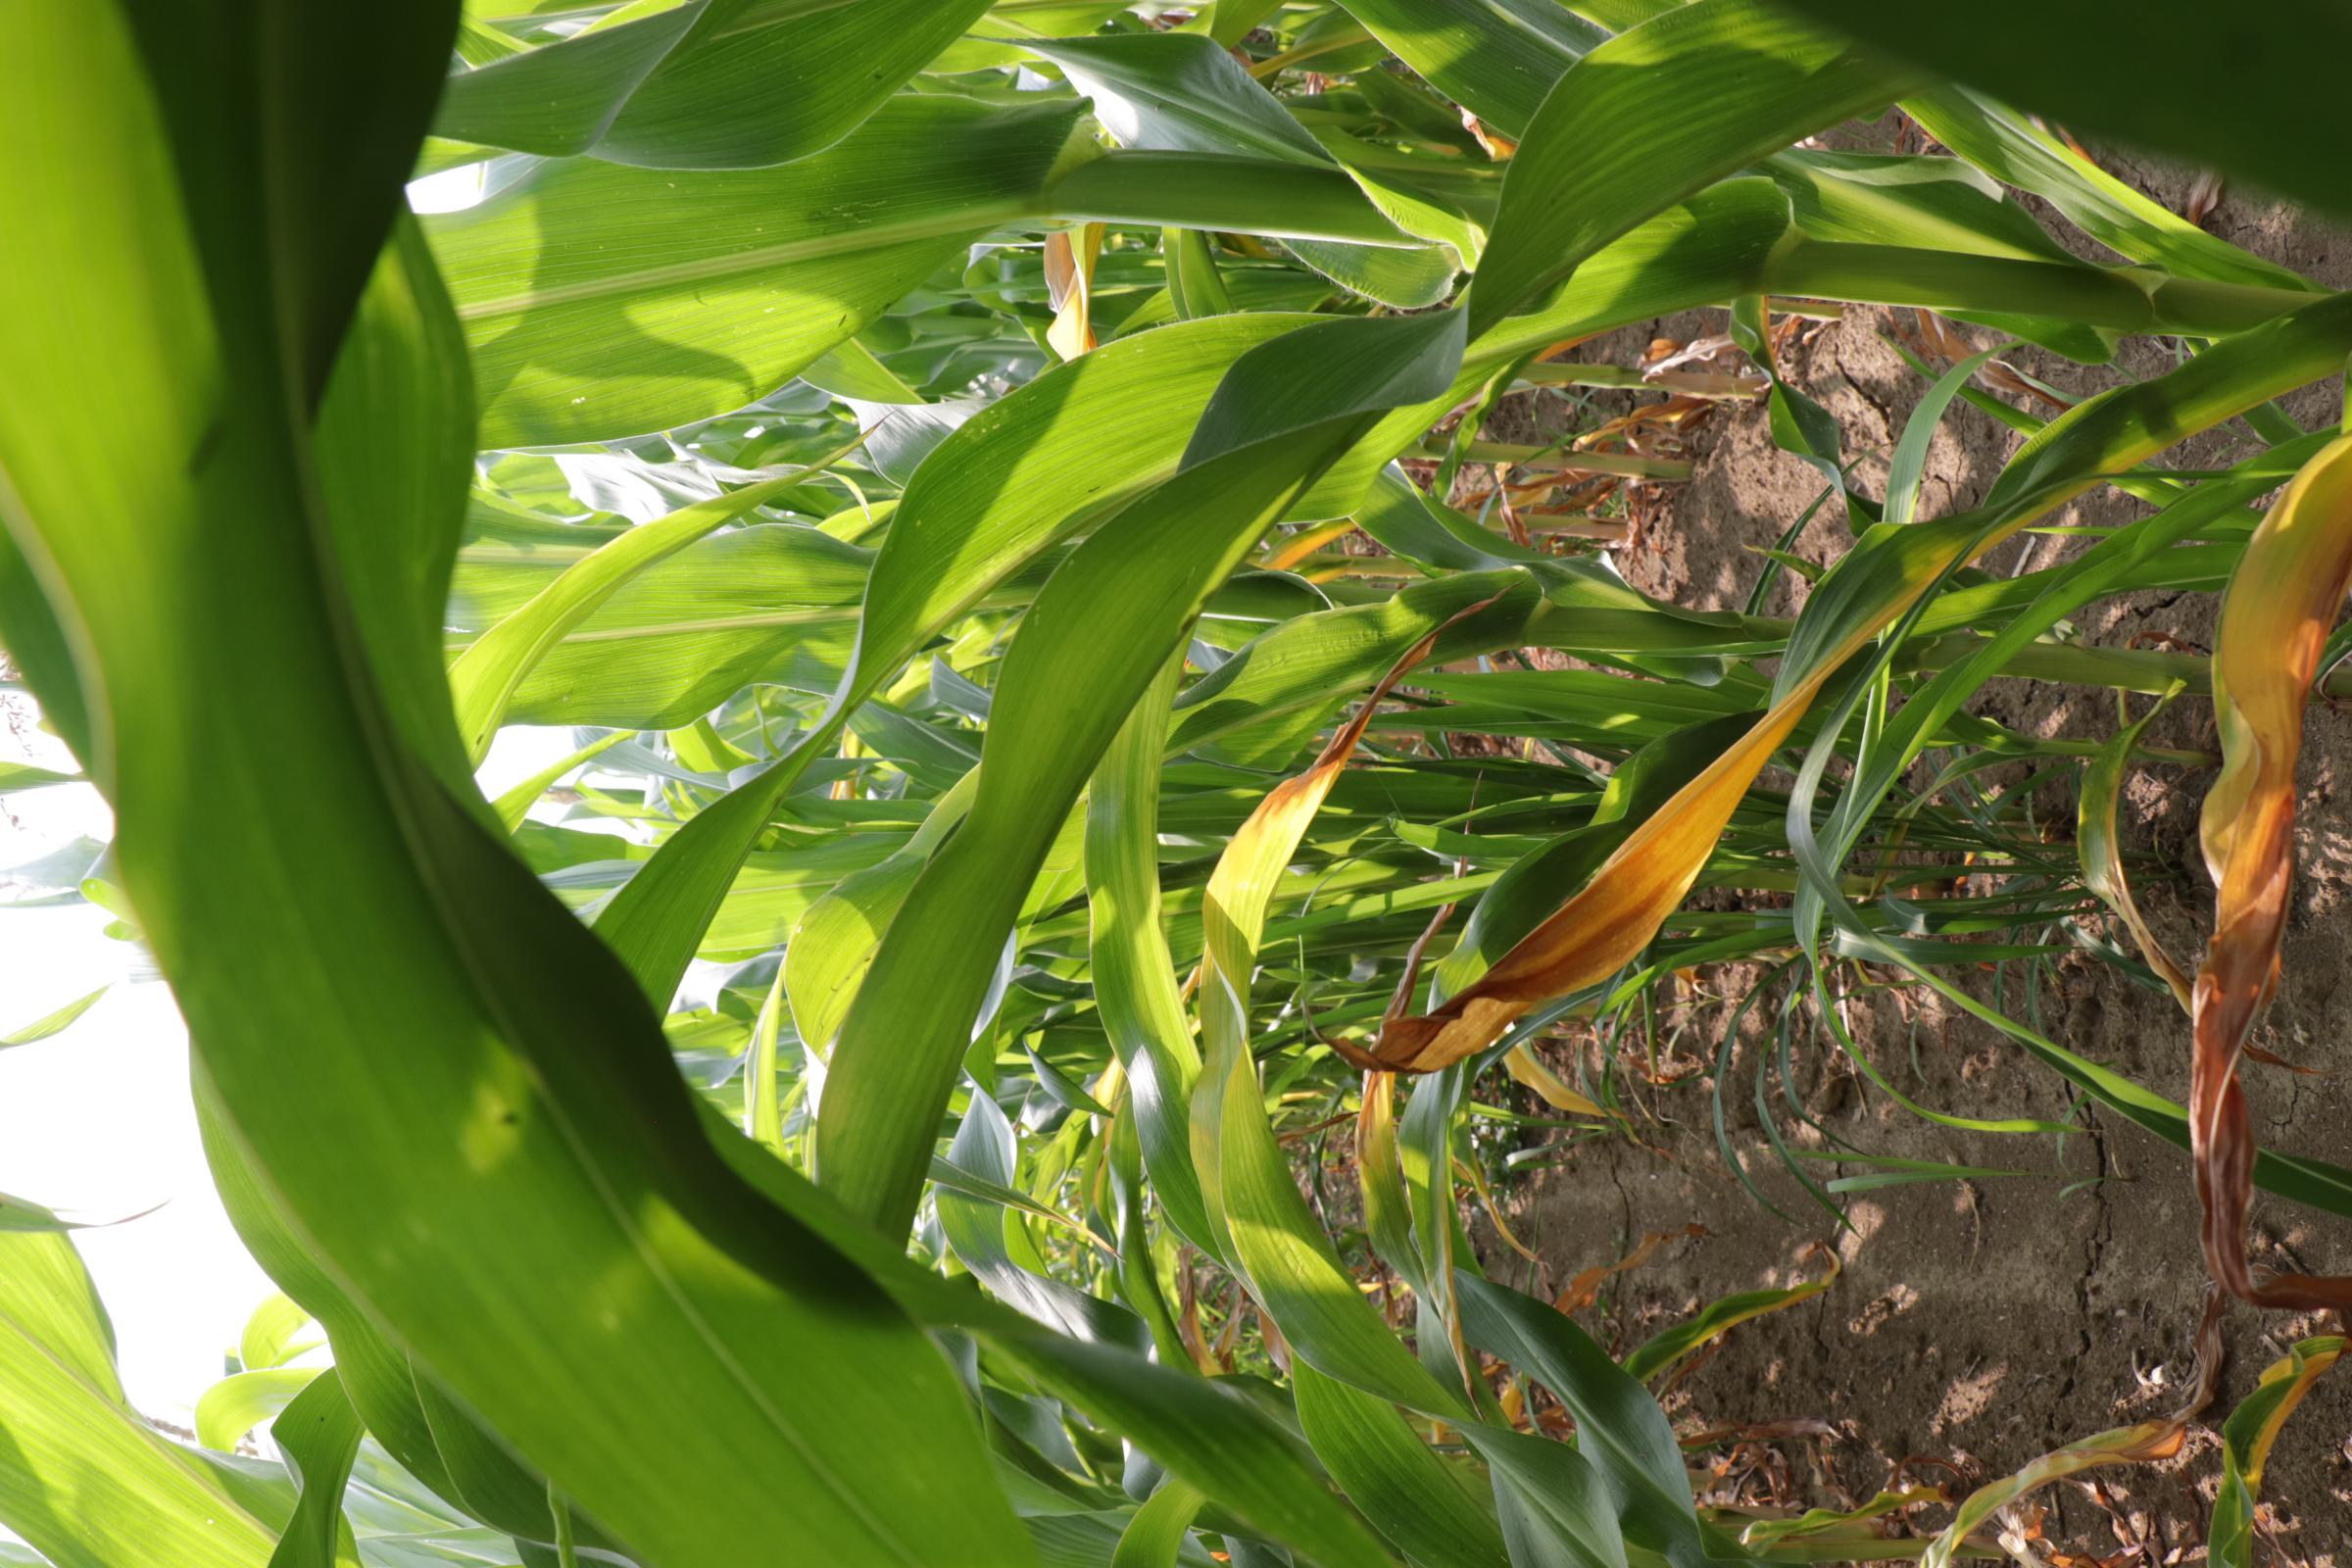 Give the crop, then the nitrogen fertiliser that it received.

maize, reduced nitrogen fertilisation
